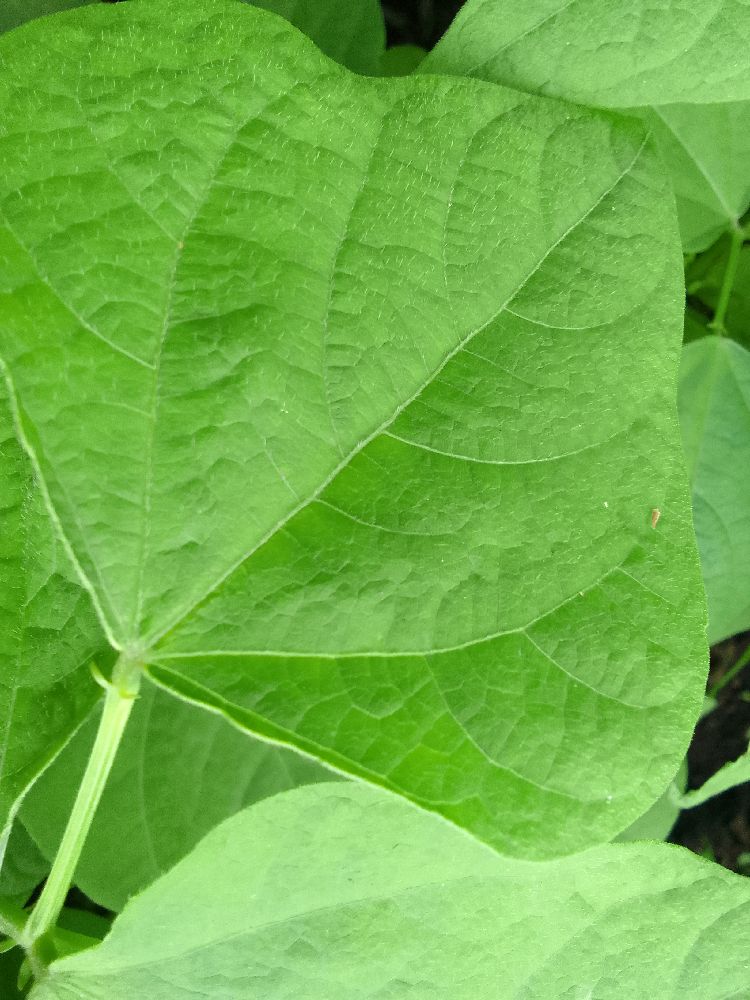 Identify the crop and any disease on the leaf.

common bean, healthy
